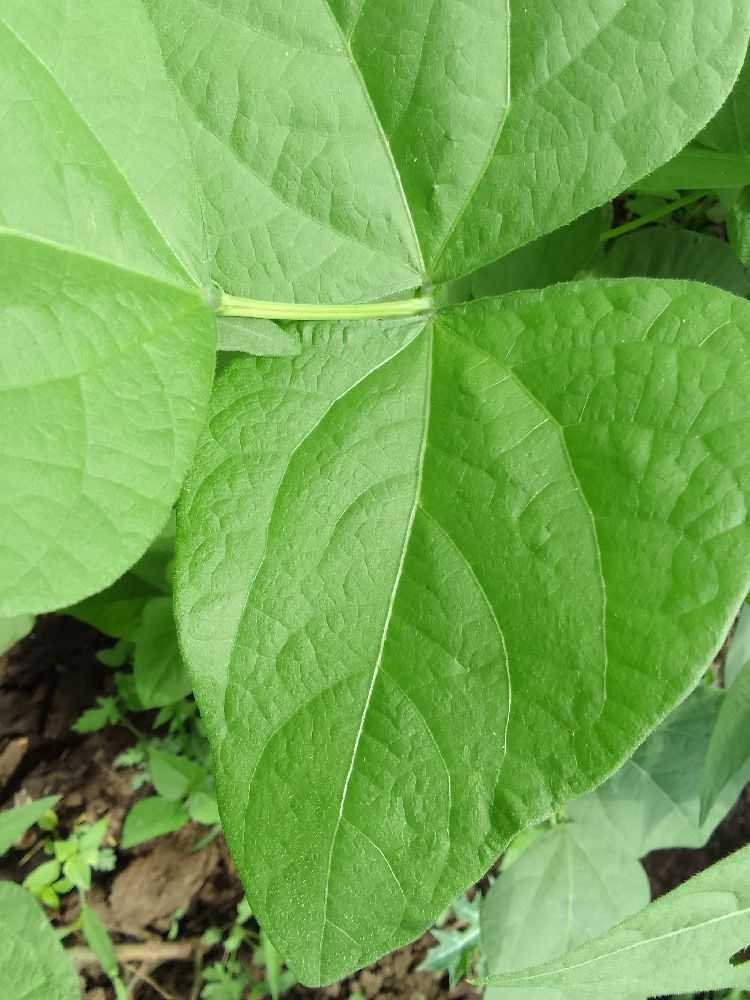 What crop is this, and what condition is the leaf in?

common bean, healthy
